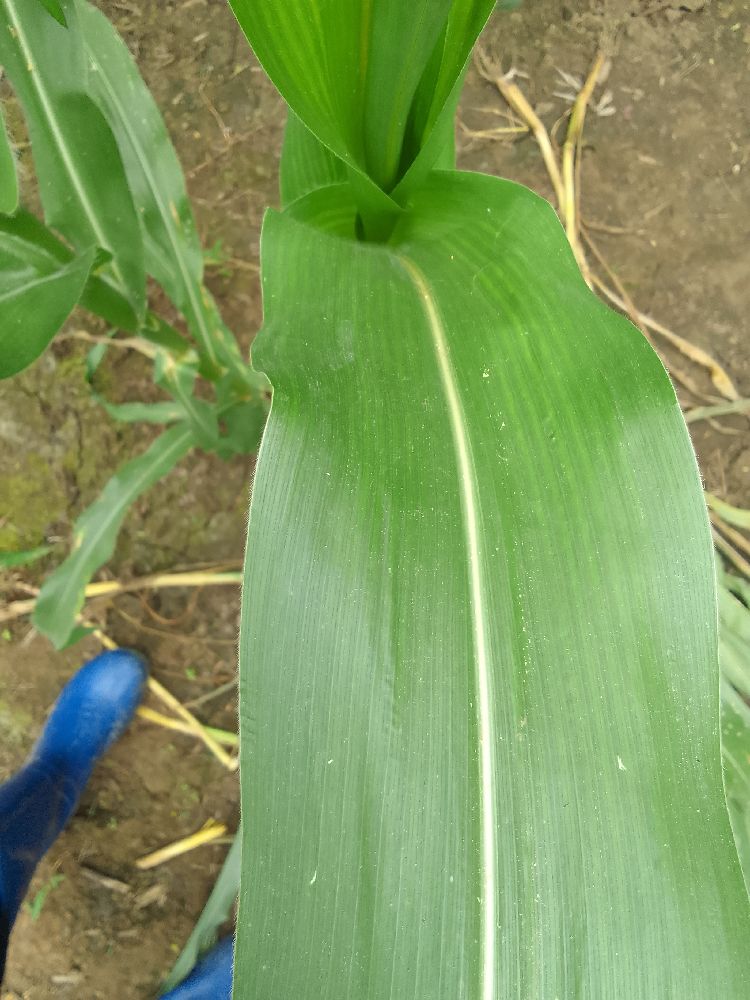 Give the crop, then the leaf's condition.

maize, healthy
